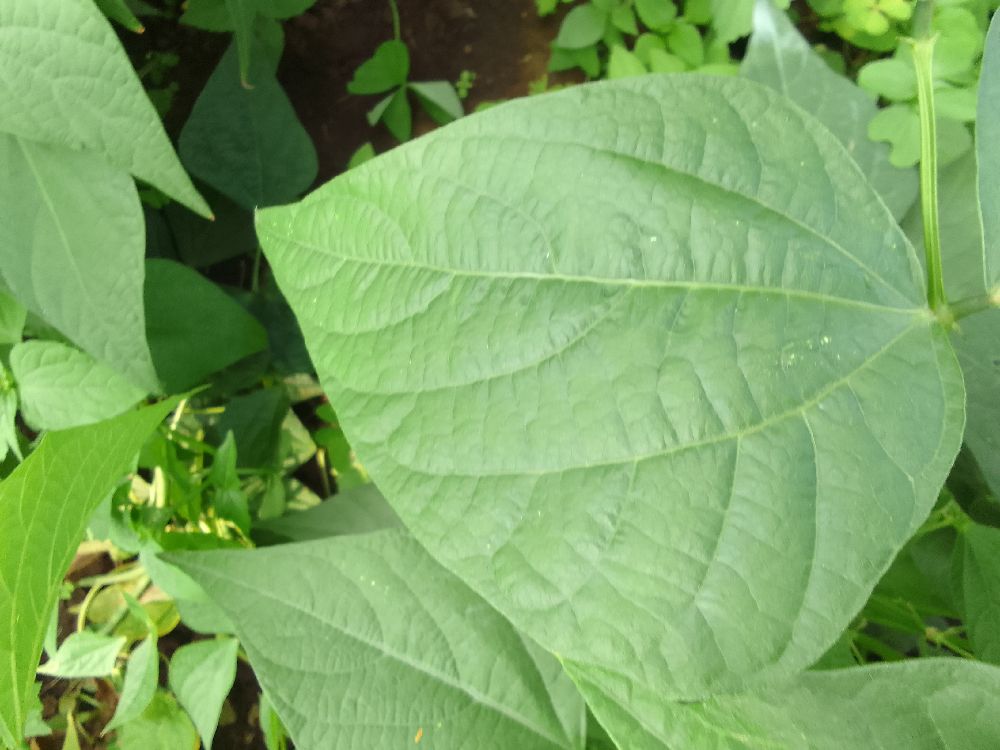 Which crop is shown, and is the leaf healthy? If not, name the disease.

common bean, healthy
